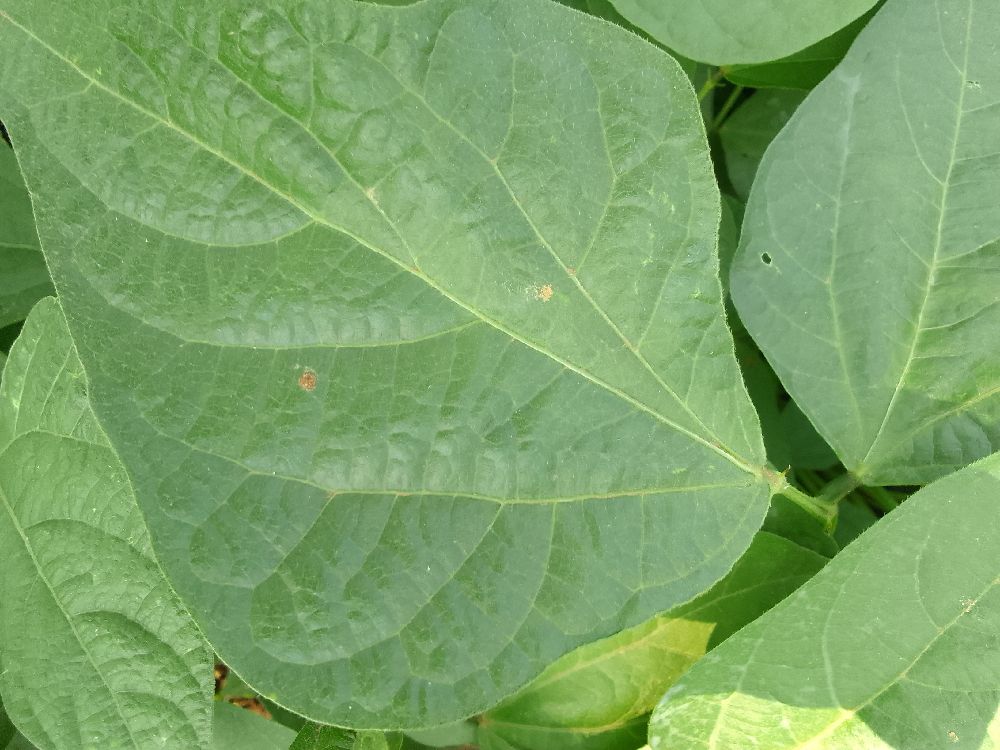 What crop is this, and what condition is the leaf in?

common bean, healthy
